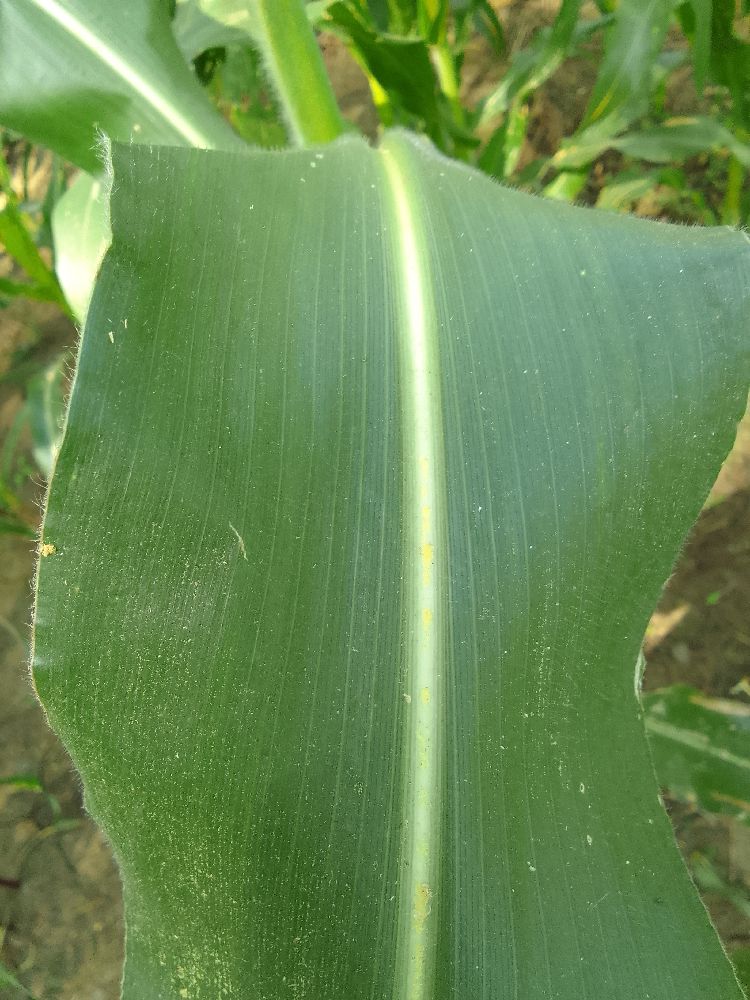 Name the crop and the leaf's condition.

maize, healthy
